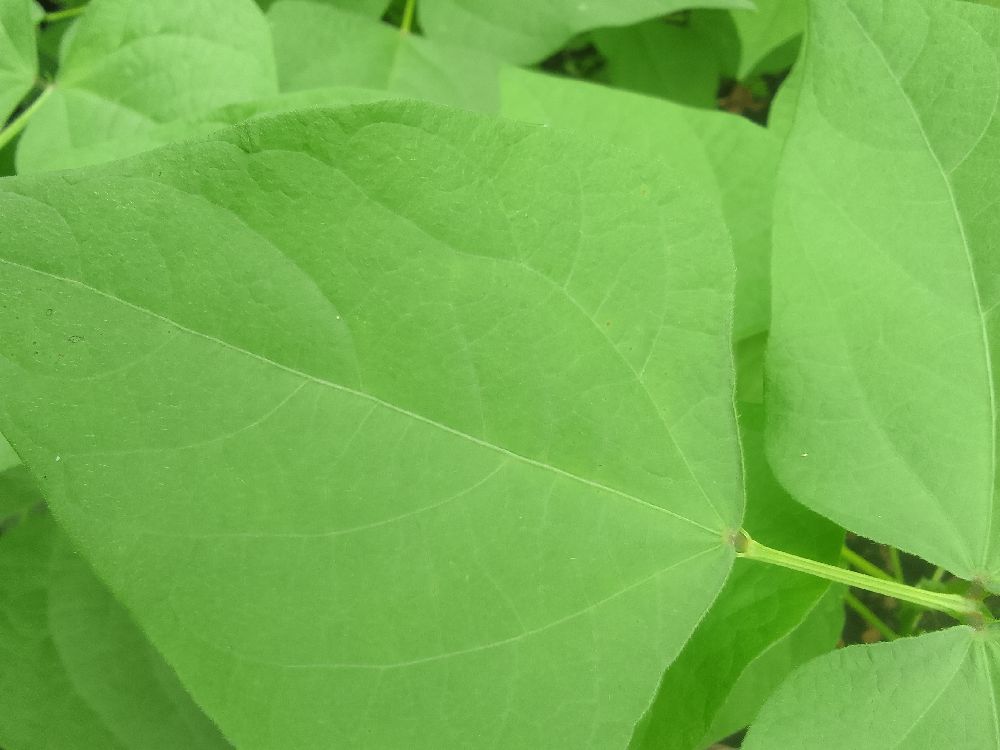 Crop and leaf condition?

common bean, healthy
